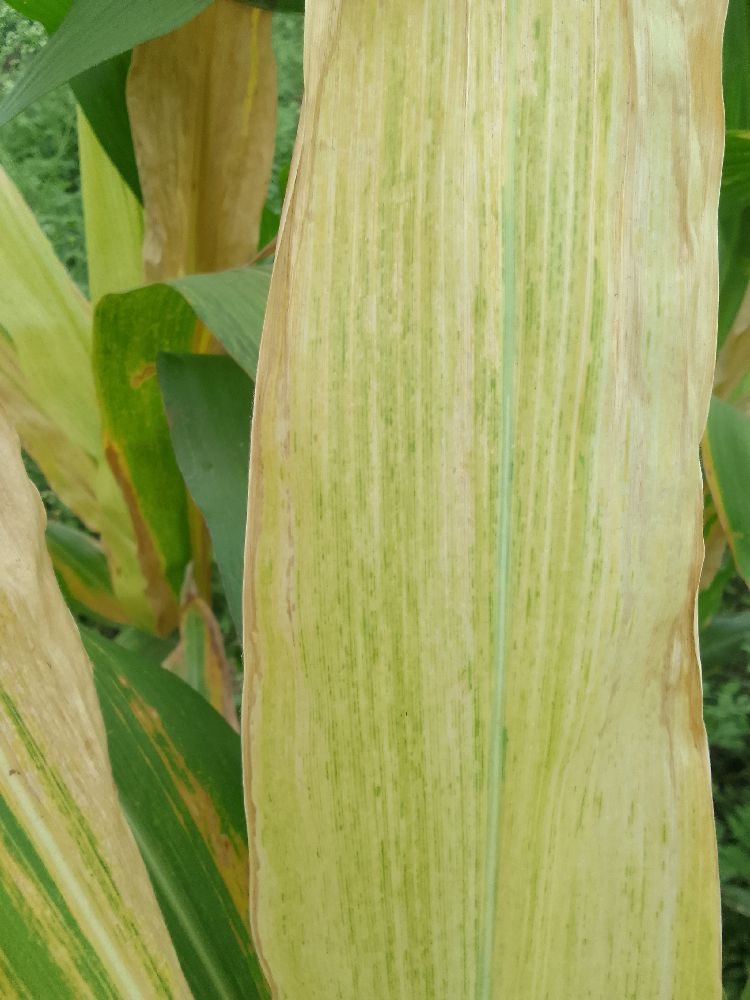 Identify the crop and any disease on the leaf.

maize, maize lethal necrosis
